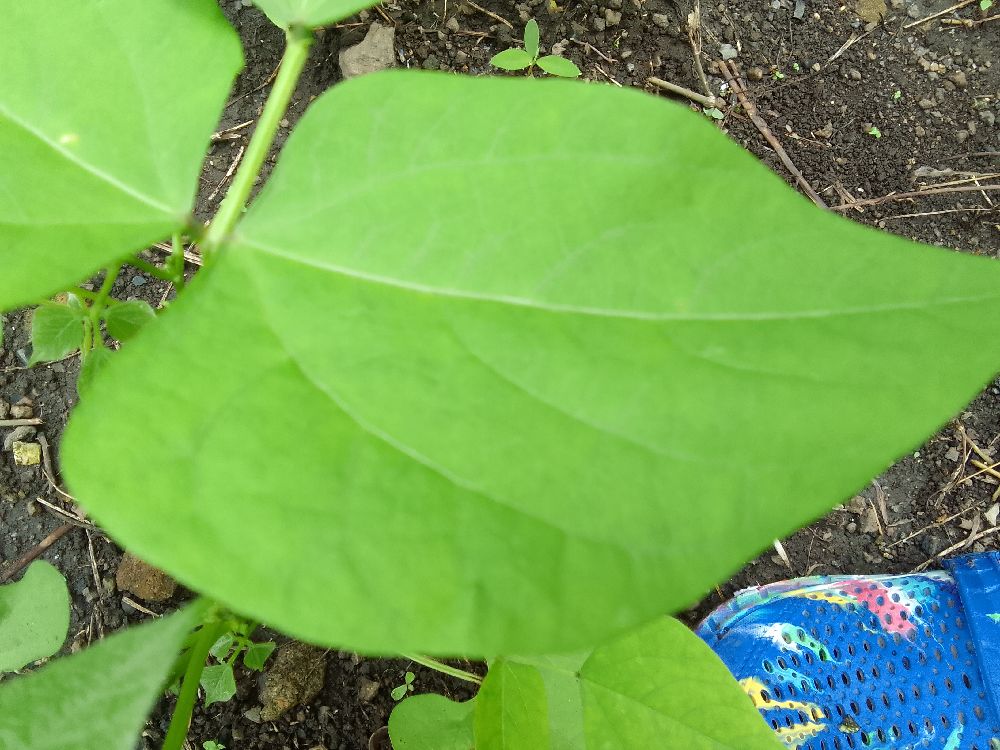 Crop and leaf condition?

common bean, healthy
